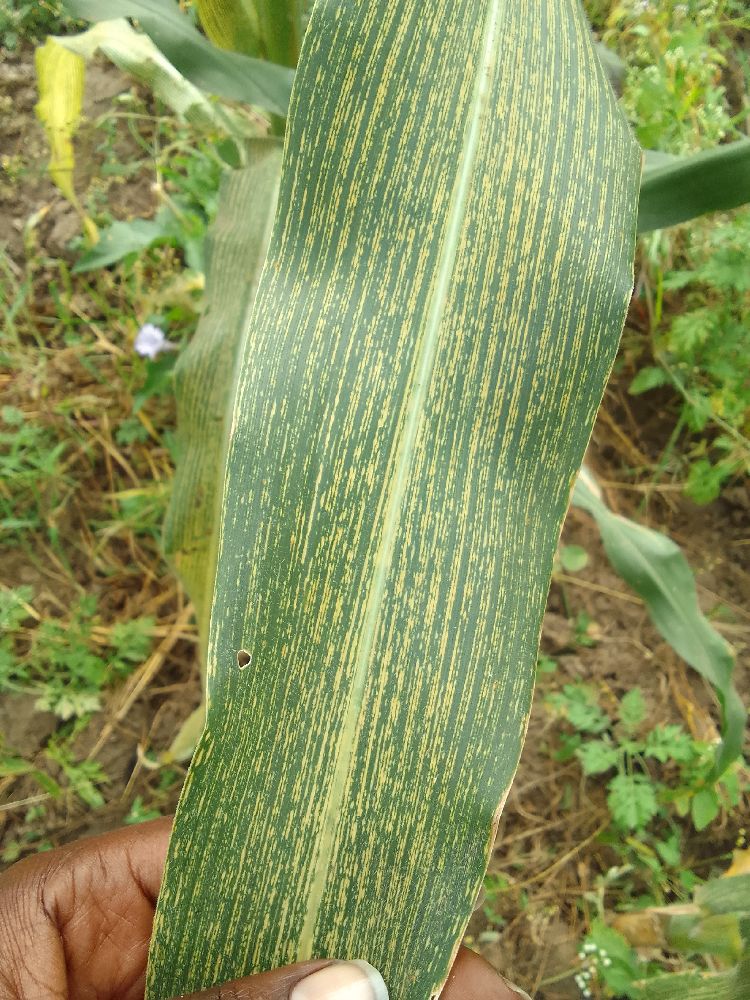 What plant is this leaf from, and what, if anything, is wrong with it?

maize, maize streak virus
